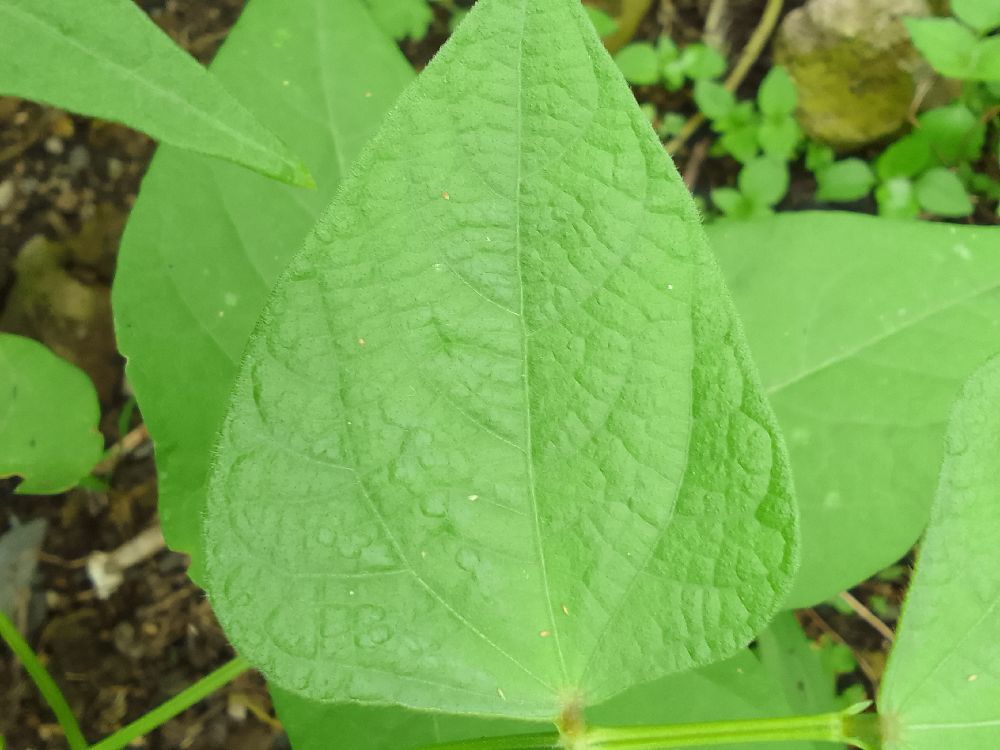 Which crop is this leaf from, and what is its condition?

common bean, healthy
